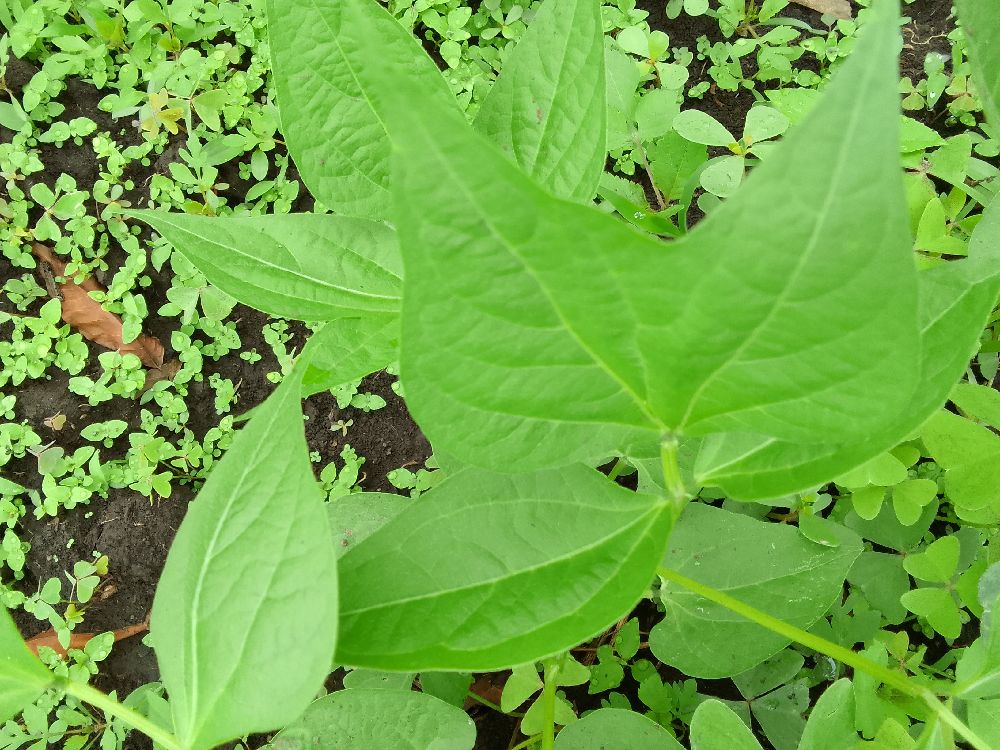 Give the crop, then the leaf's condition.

common bean, healthy
